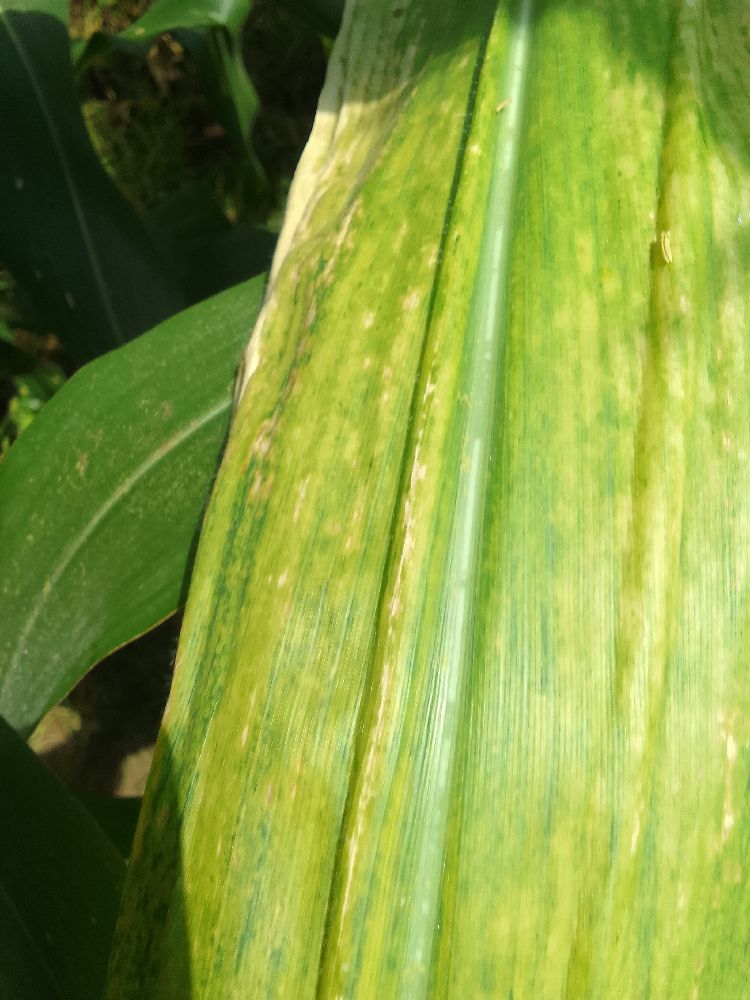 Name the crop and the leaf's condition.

maize, maize lethal necrosis
